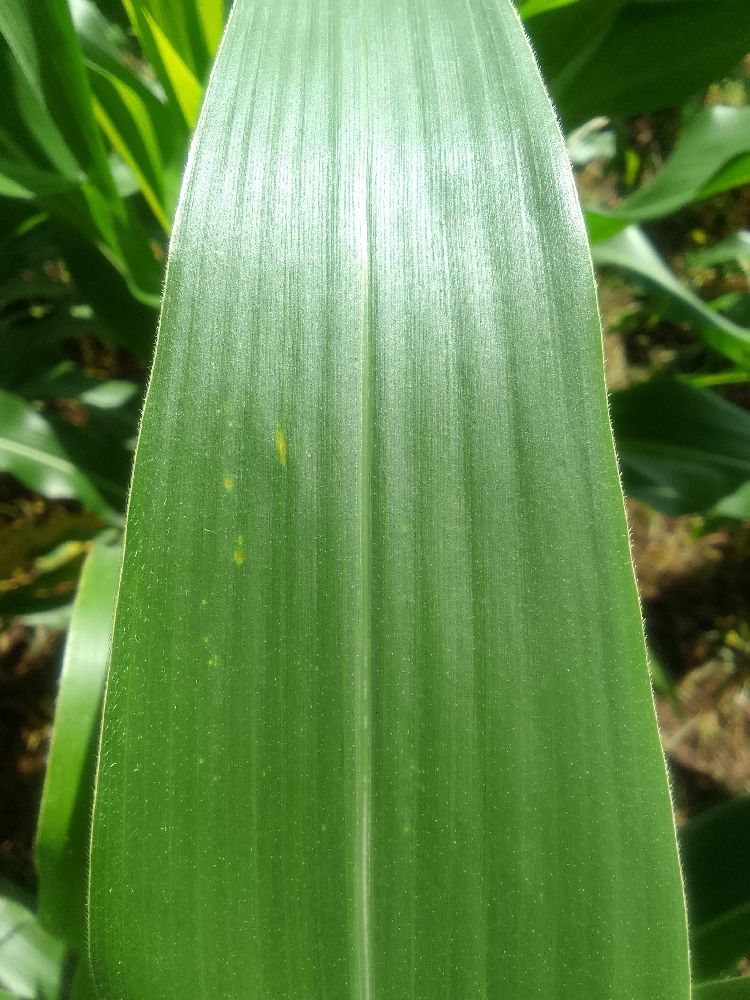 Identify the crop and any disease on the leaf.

maize, healthy
